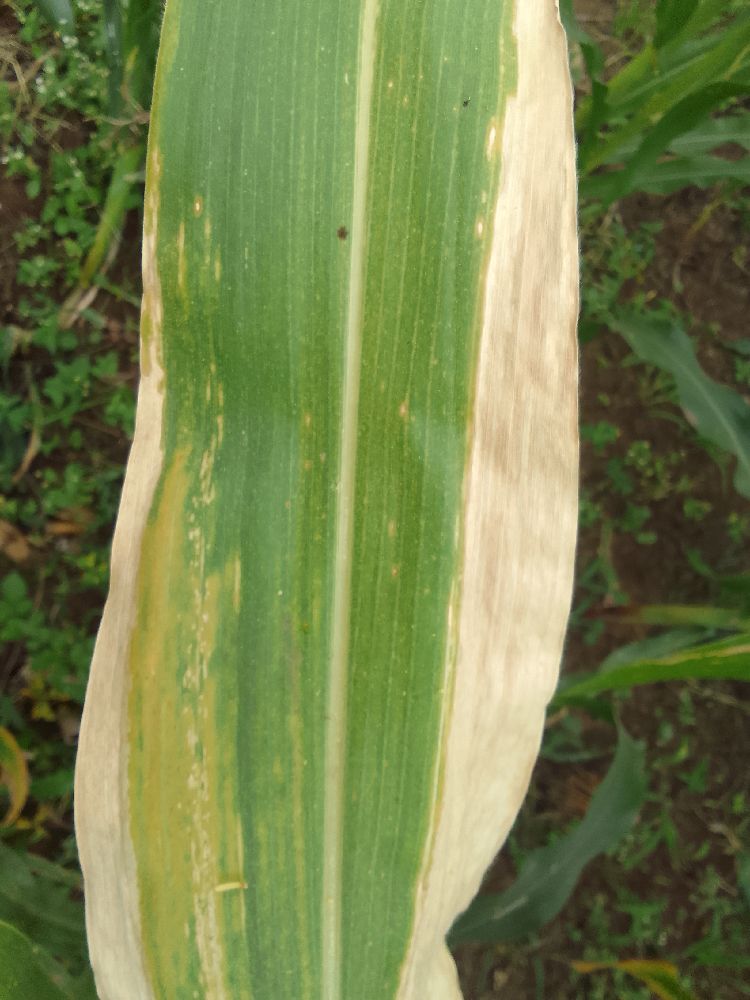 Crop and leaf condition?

maize, maize lethal necrosis
